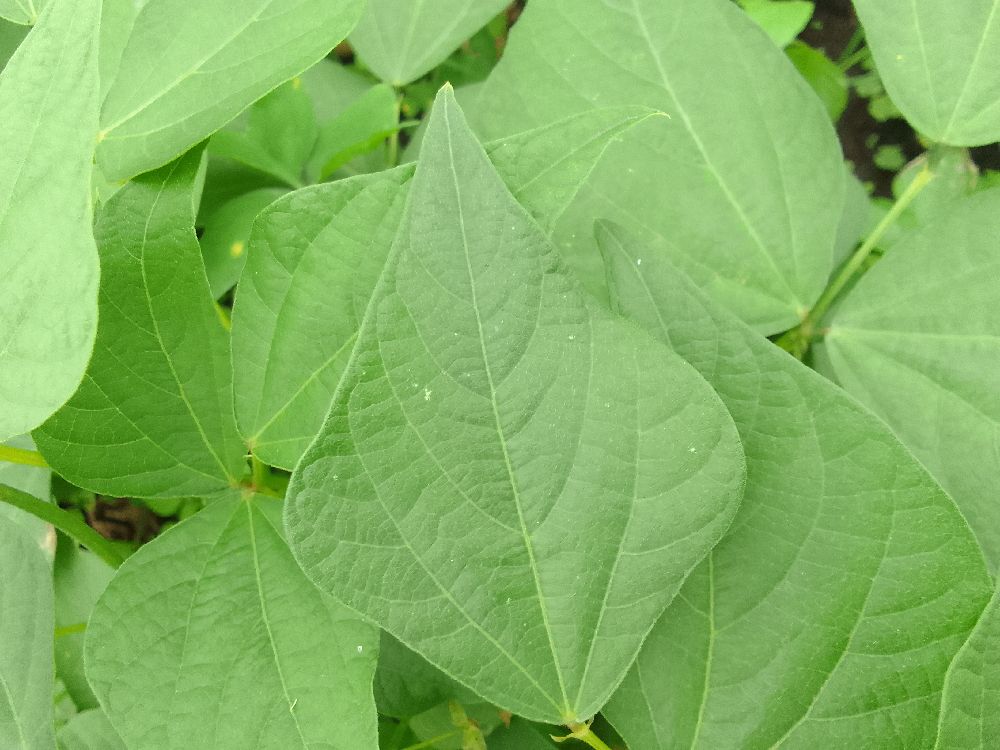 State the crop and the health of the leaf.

common bean, healthy
